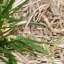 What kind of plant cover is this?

grass
